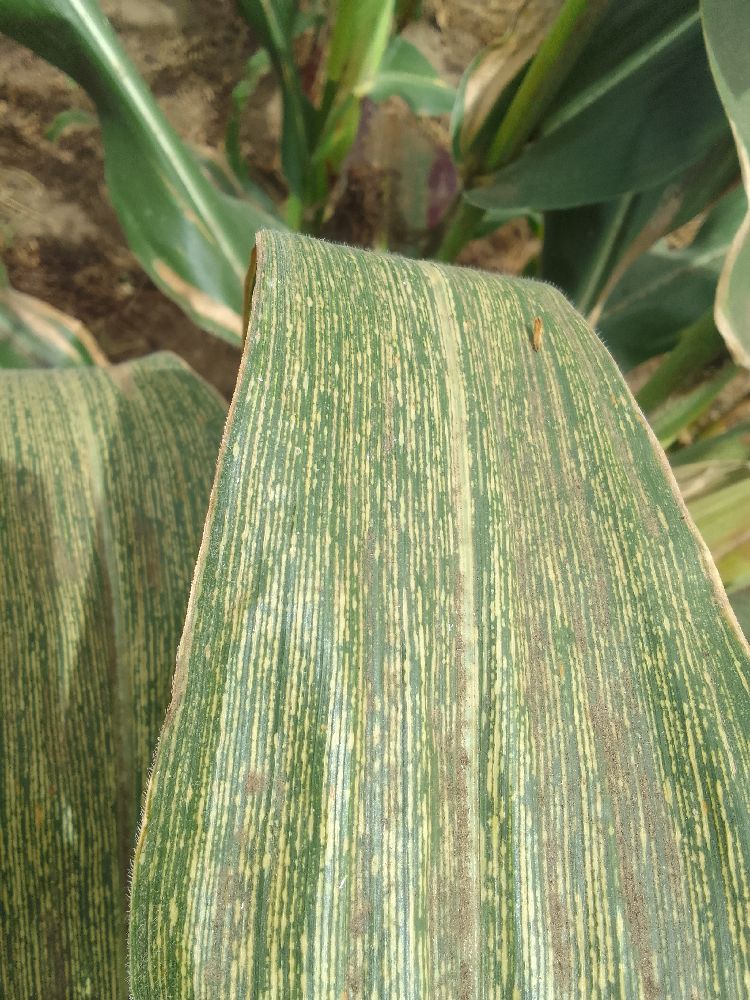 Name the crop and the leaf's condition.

maize, maize streak virus
